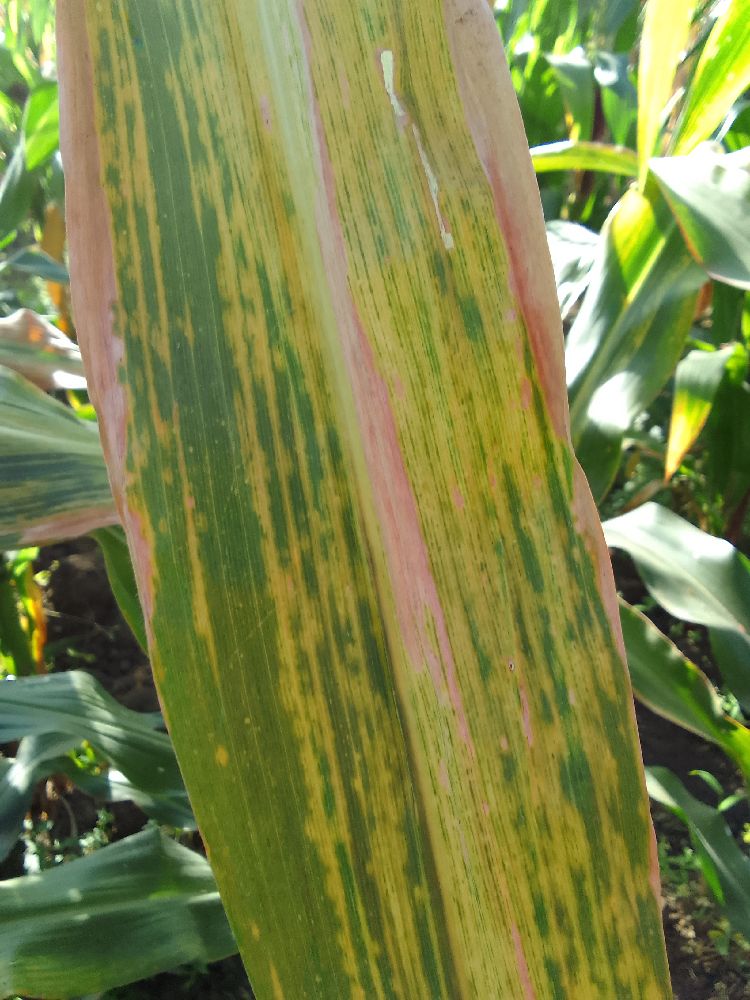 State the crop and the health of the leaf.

maize, maize lethal necrosis
